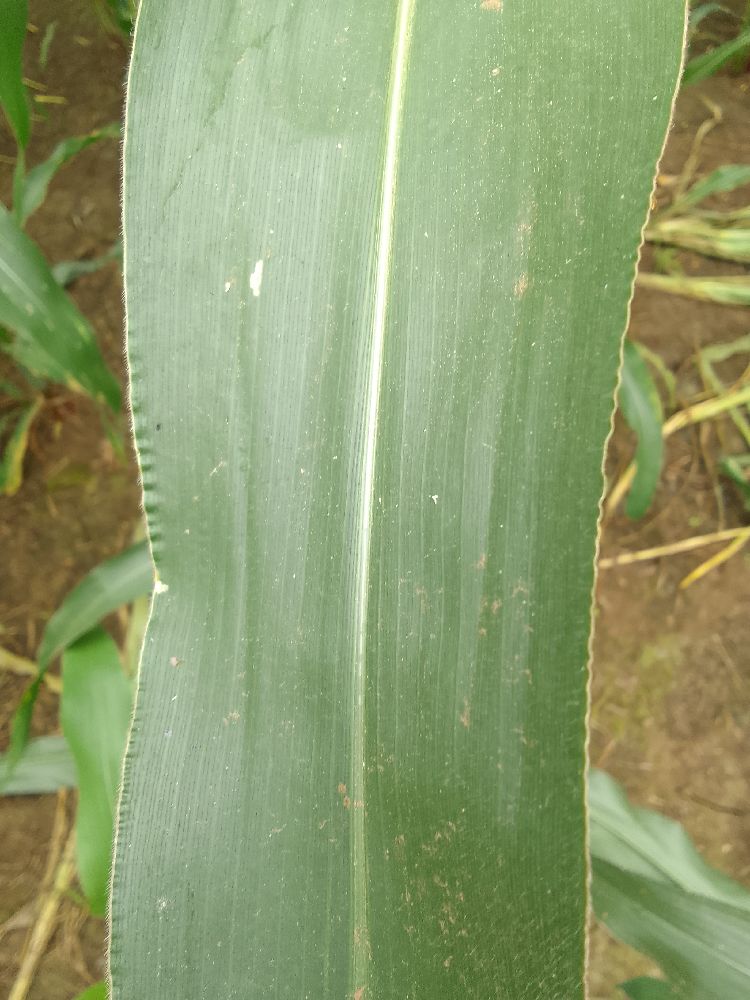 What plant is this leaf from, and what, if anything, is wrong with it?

maize, healthy
